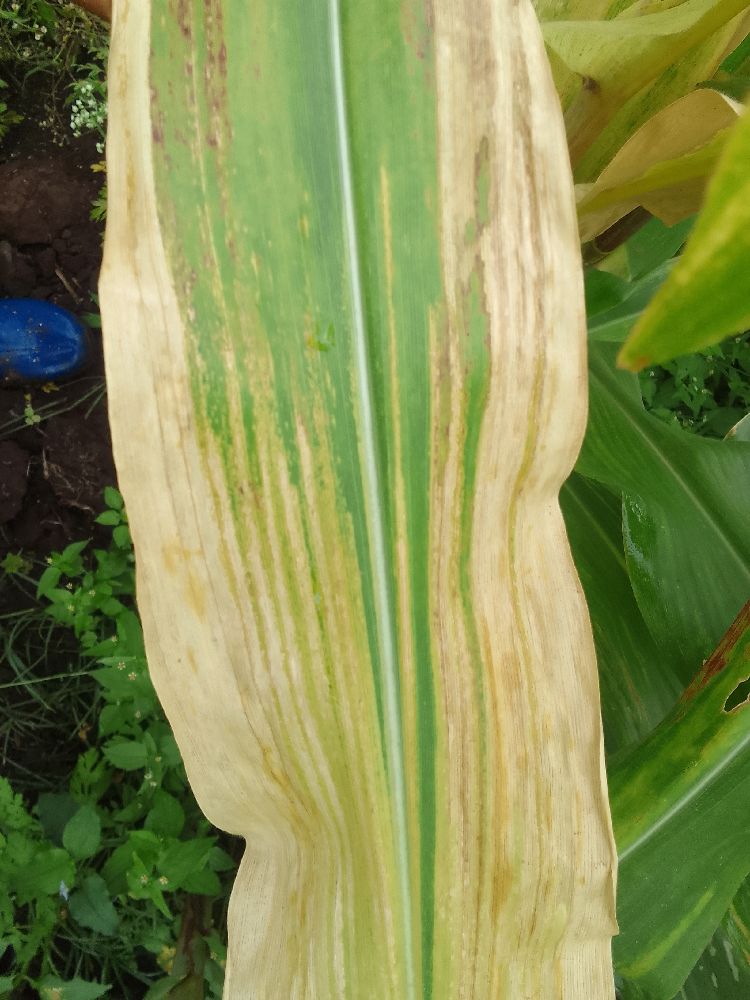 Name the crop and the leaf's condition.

maize, maize lethal necrosis
